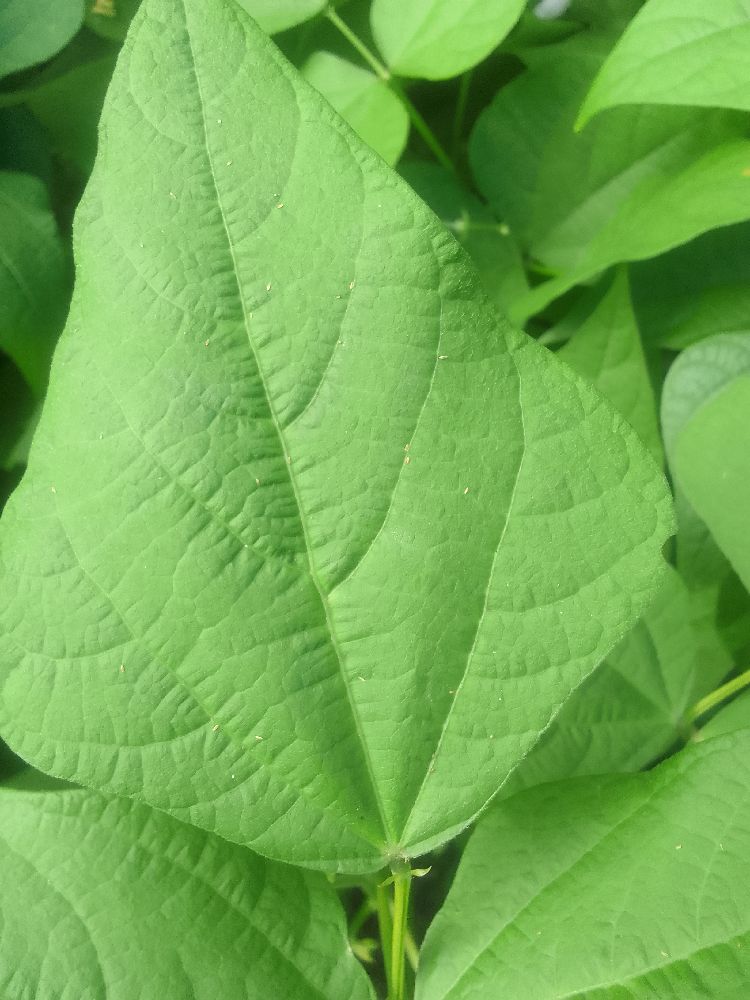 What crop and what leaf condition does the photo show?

common bean, healthy
